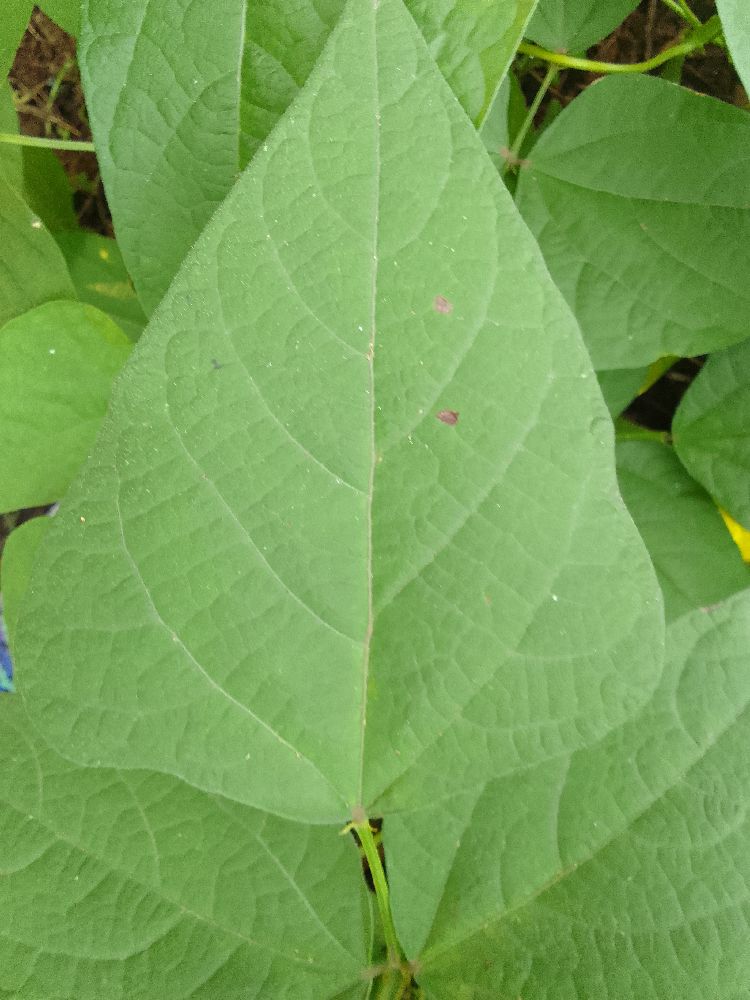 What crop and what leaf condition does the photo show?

common bean, healthy
